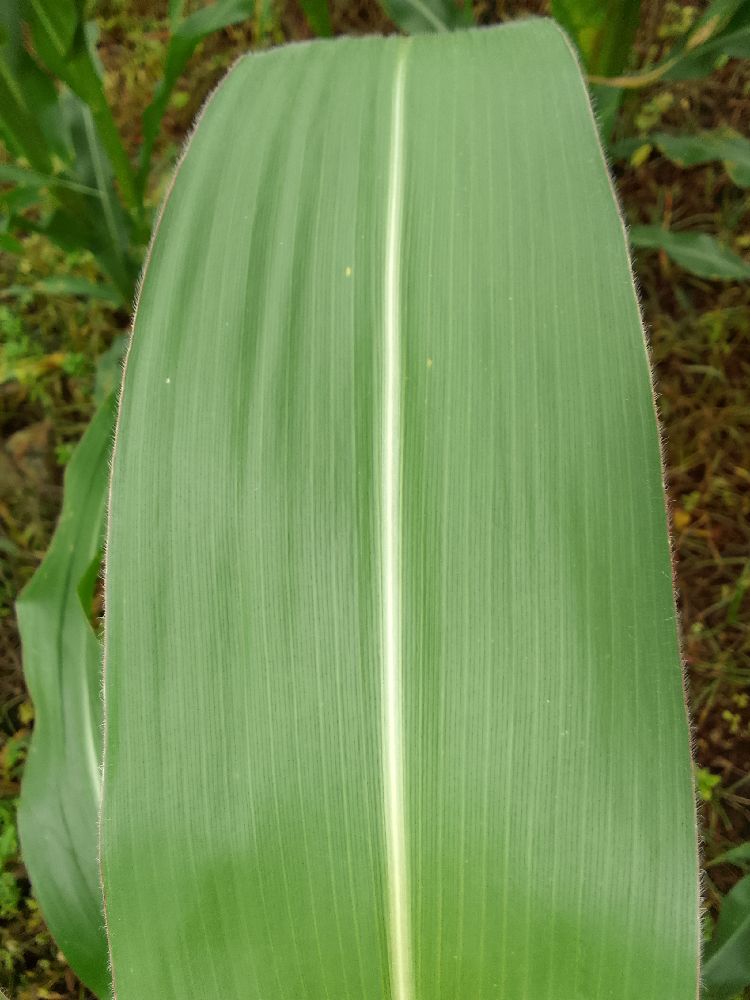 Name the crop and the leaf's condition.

maize, healthy
